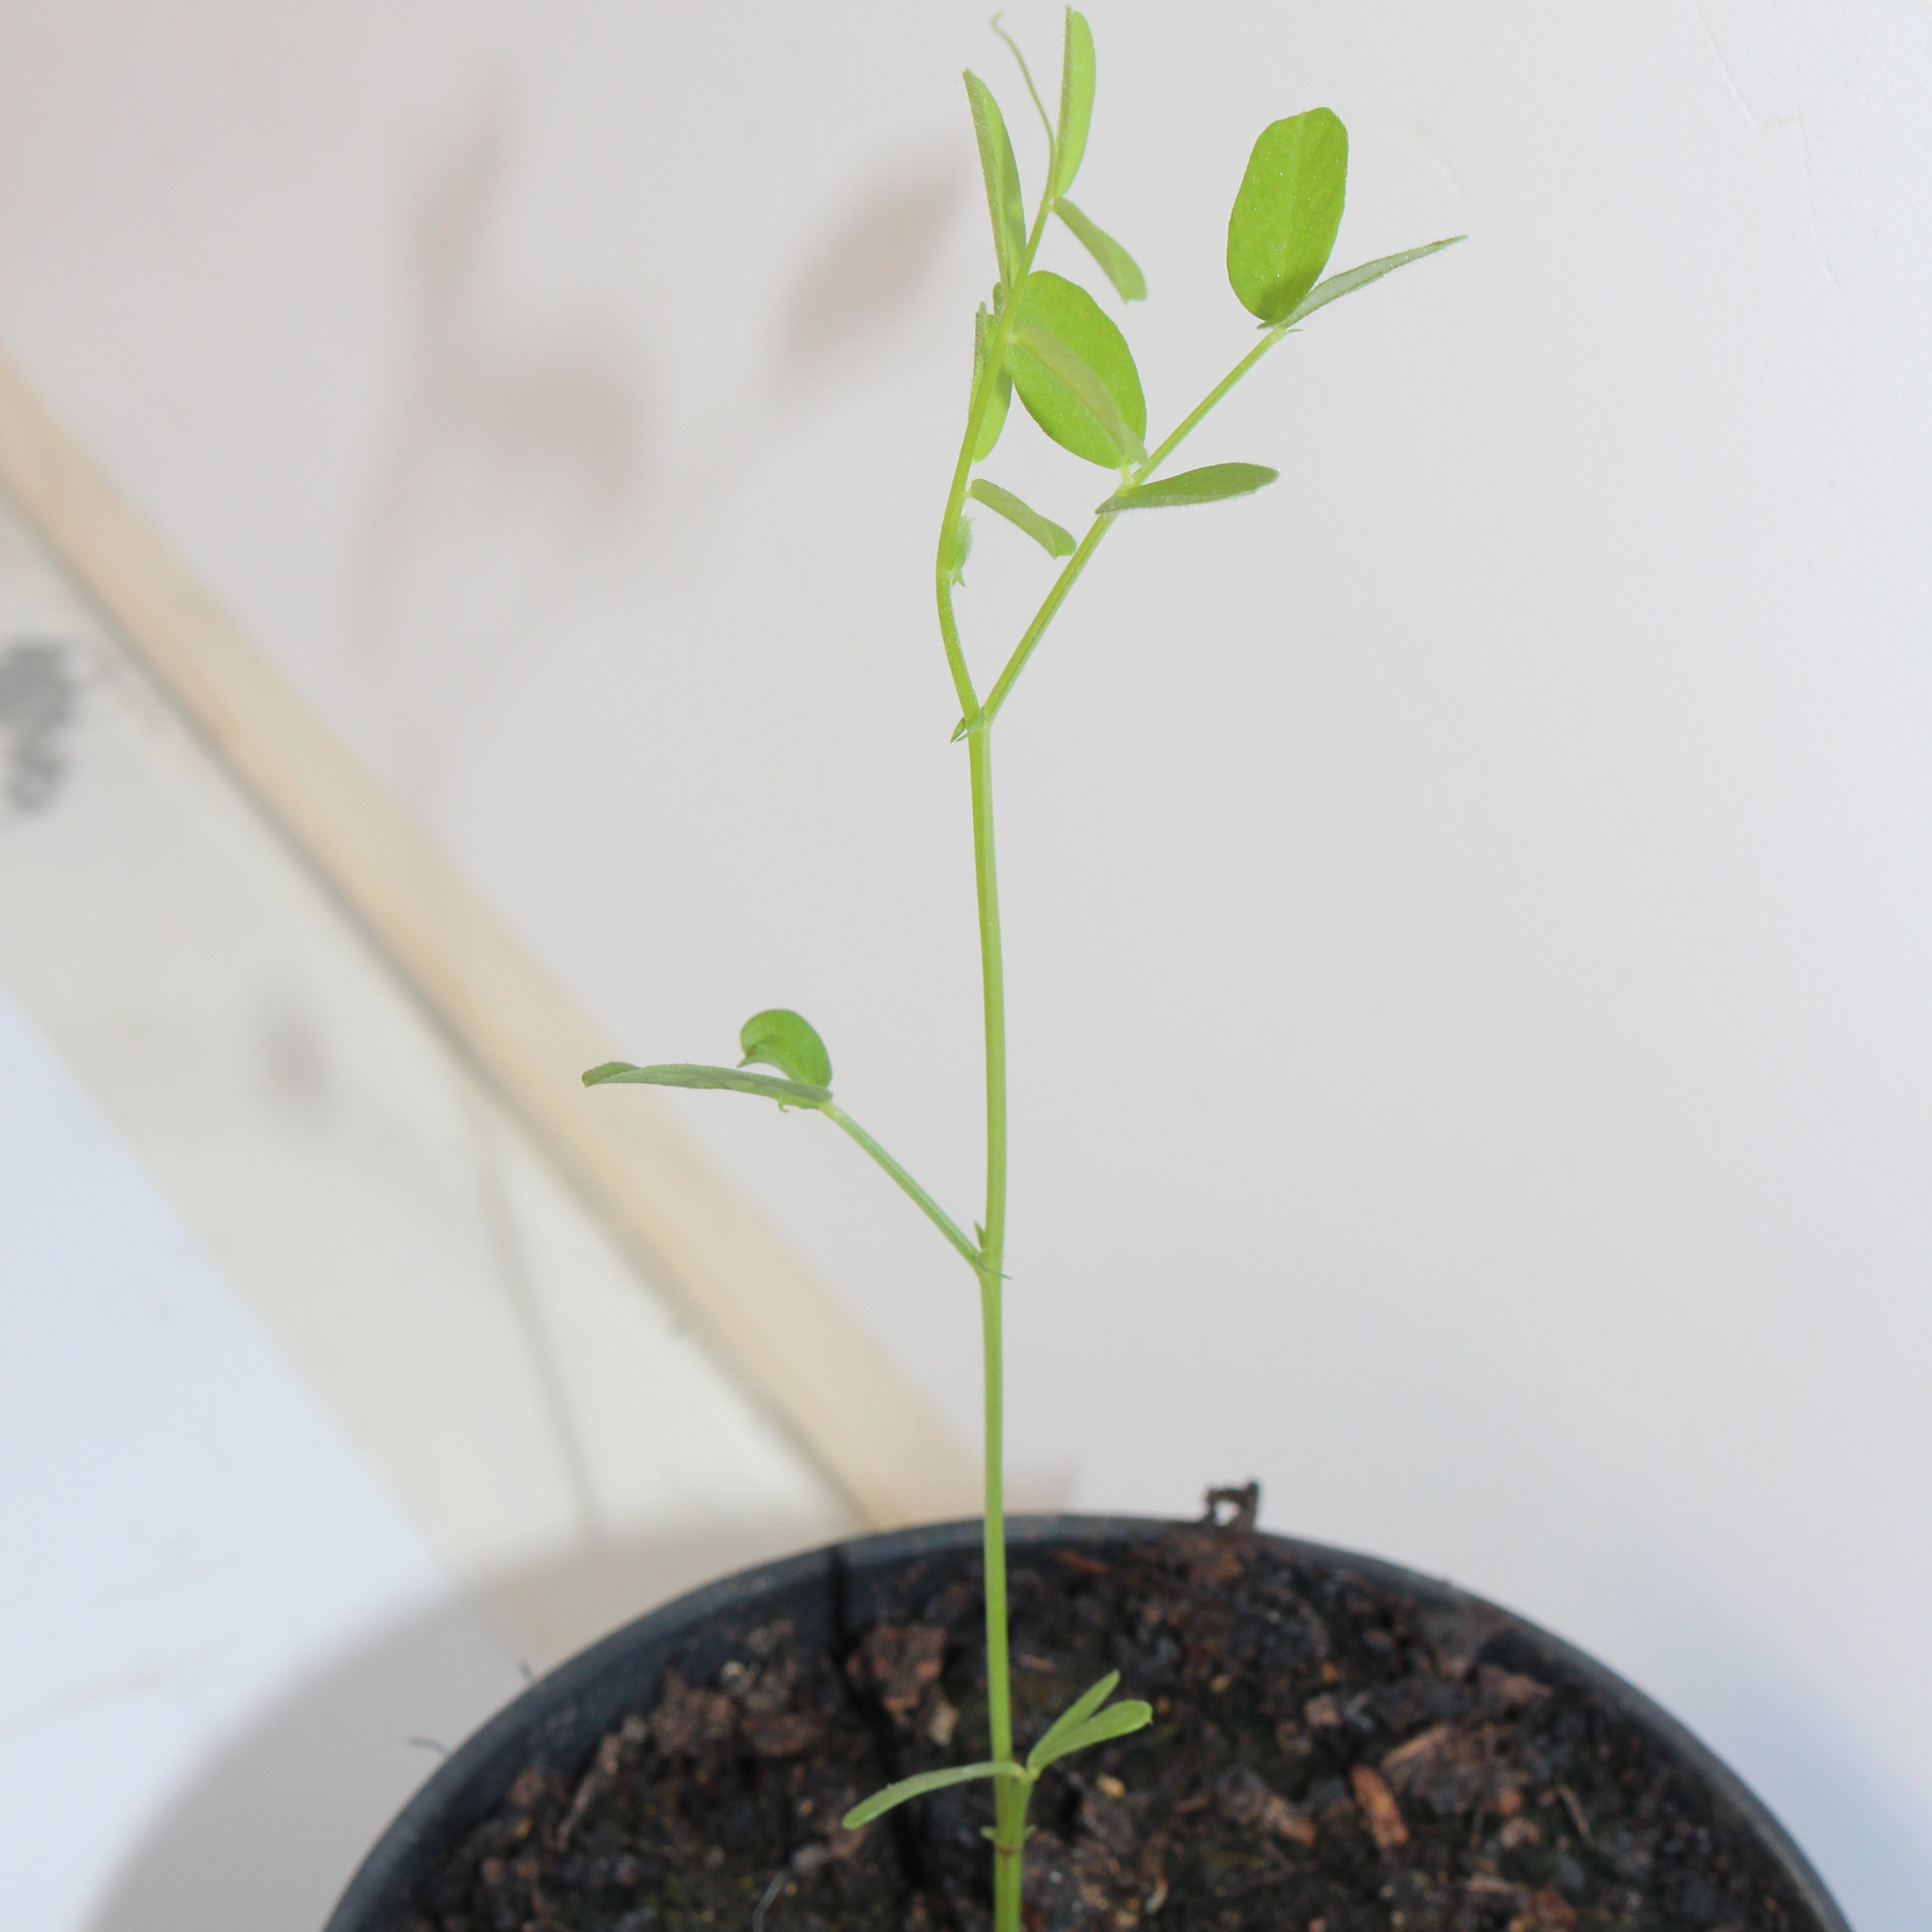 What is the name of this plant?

Vicia sativa
